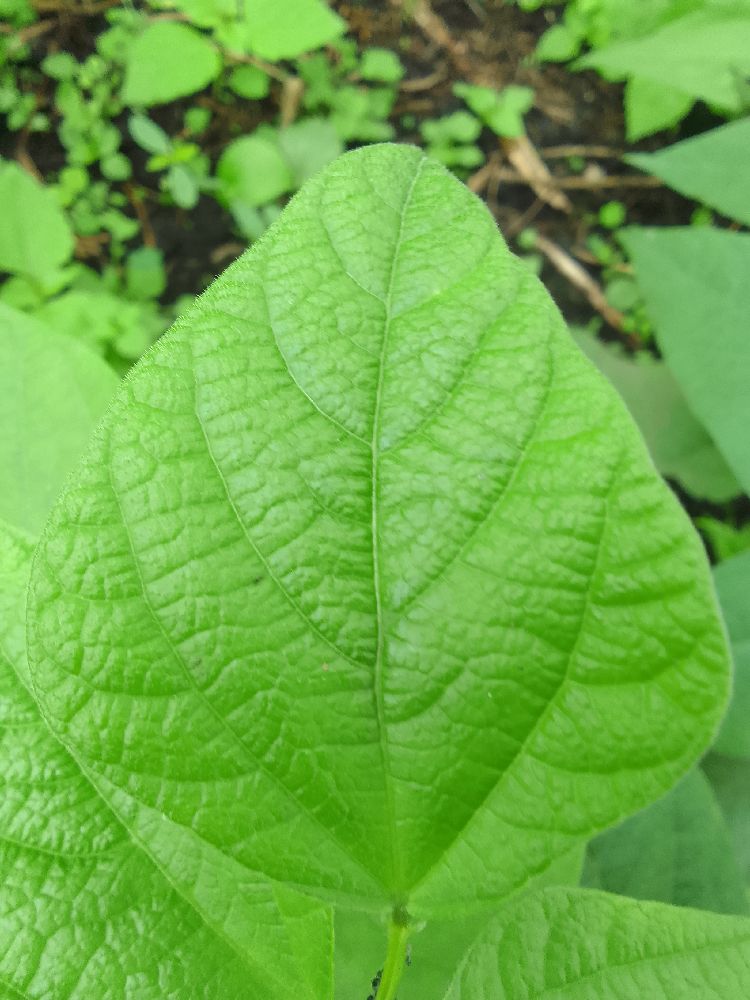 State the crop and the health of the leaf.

common bean, healthy
